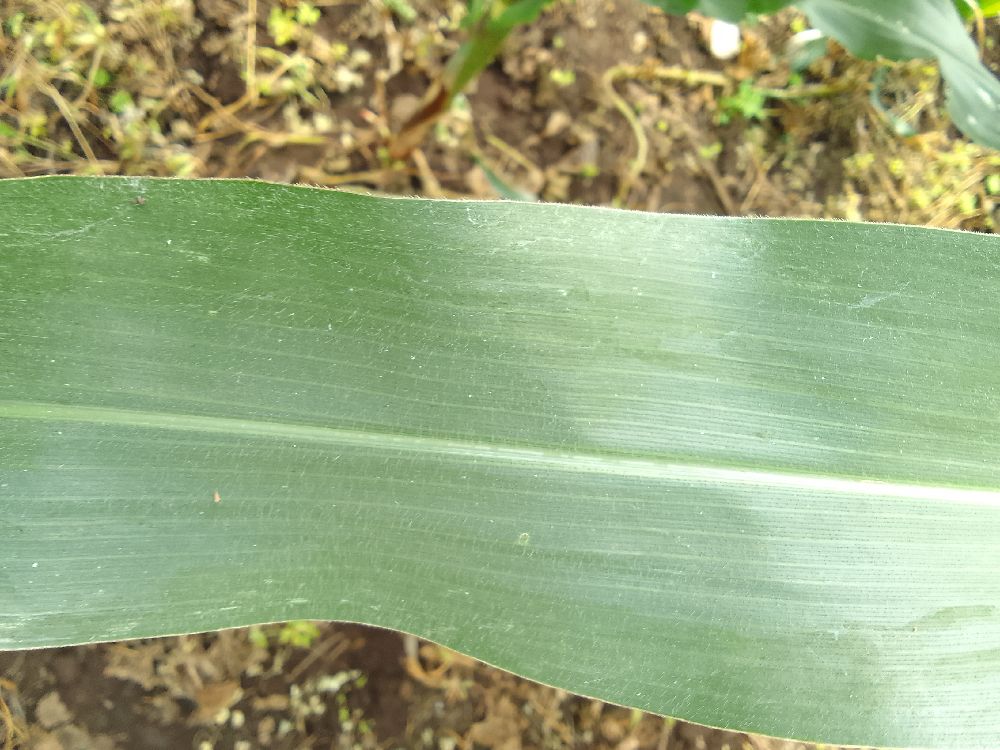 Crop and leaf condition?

maize, healthy
